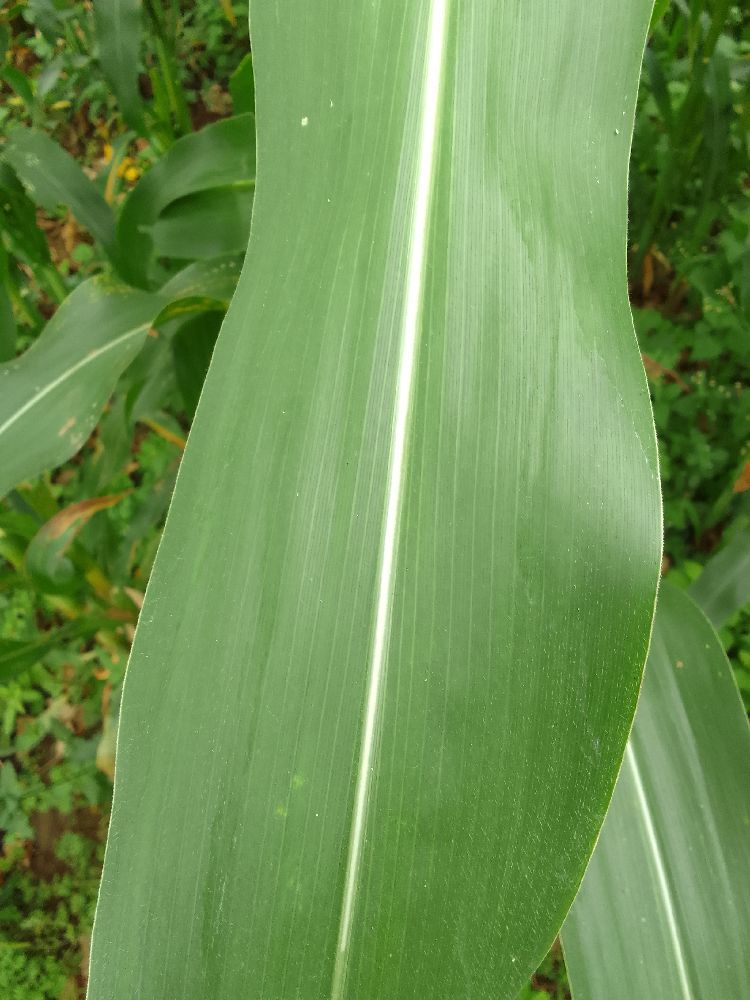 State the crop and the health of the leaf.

maize, healthy
